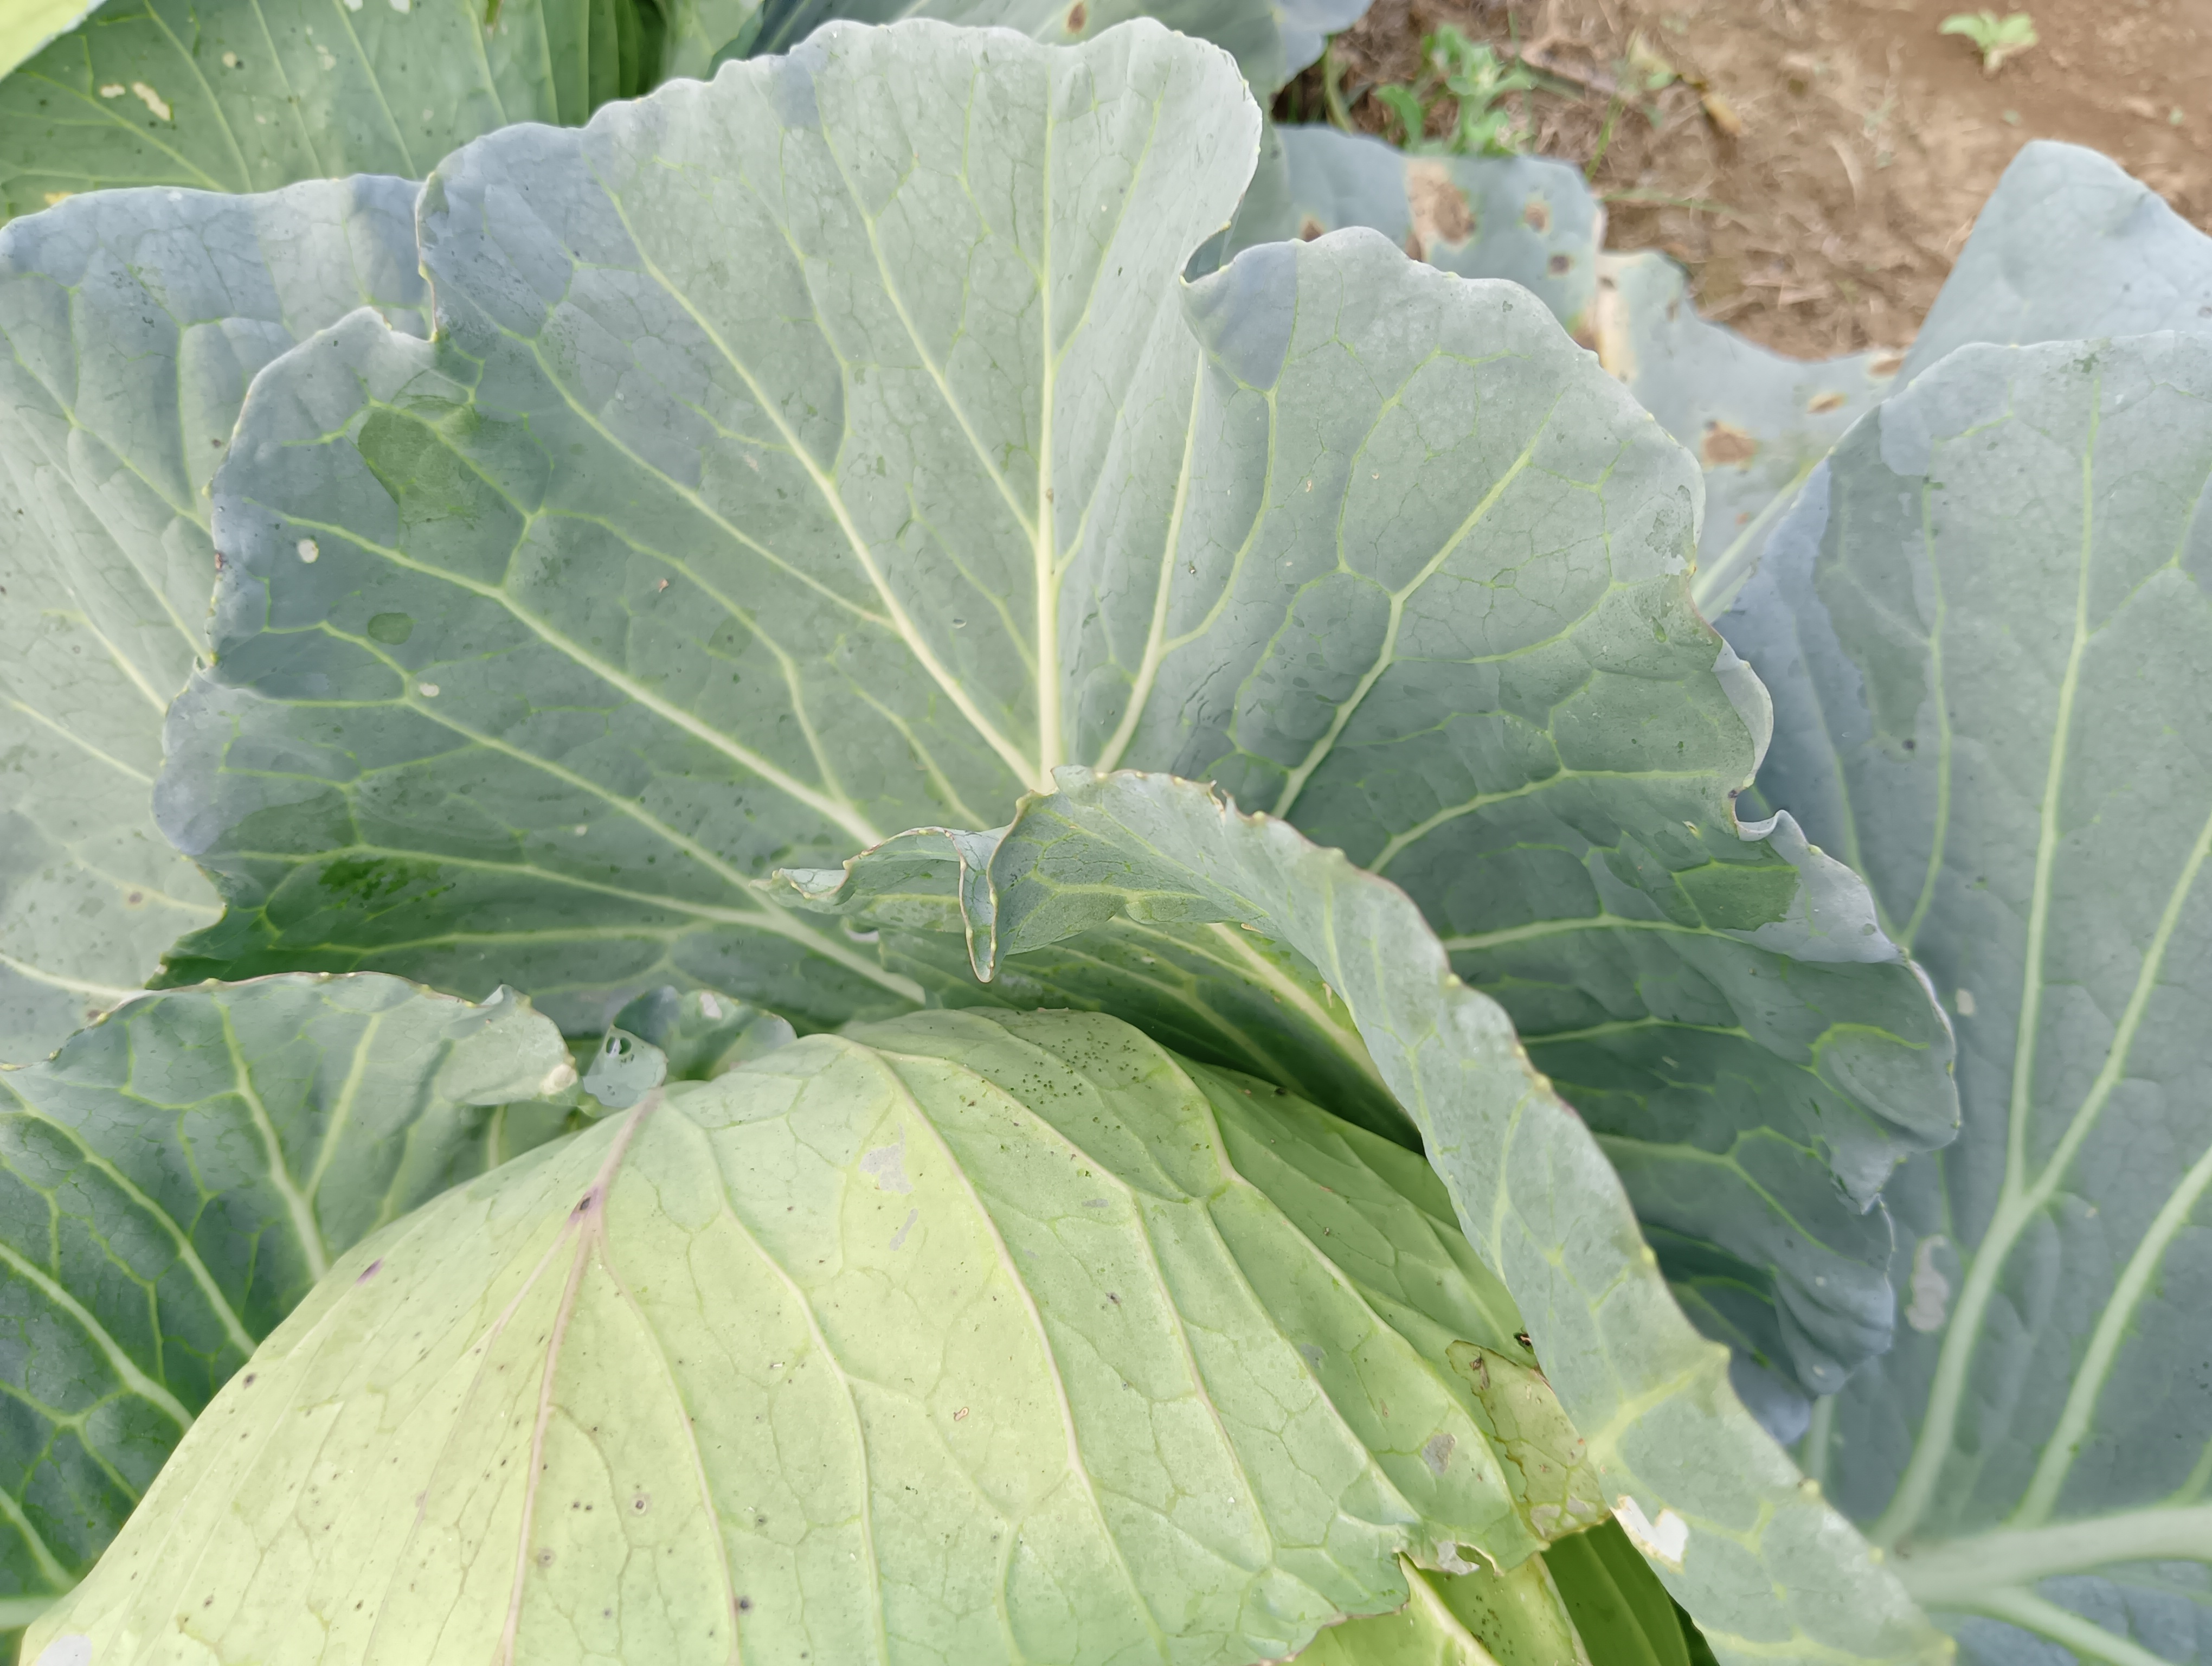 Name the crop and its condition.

cabbage, healthy
